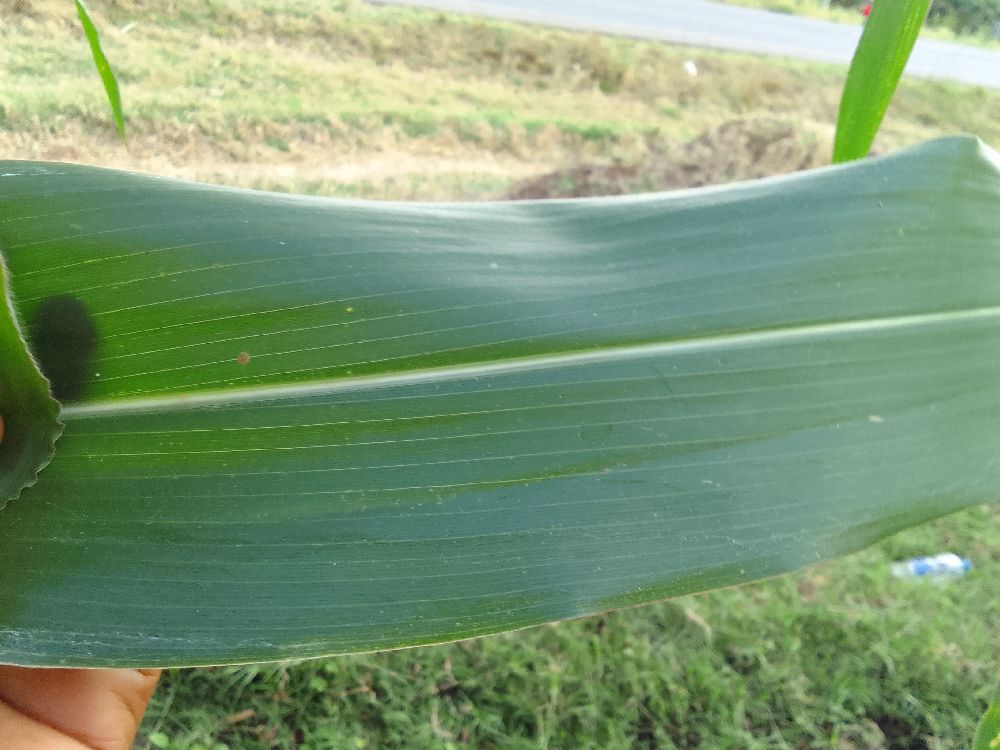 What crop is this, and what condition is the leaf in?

maize, healthy
